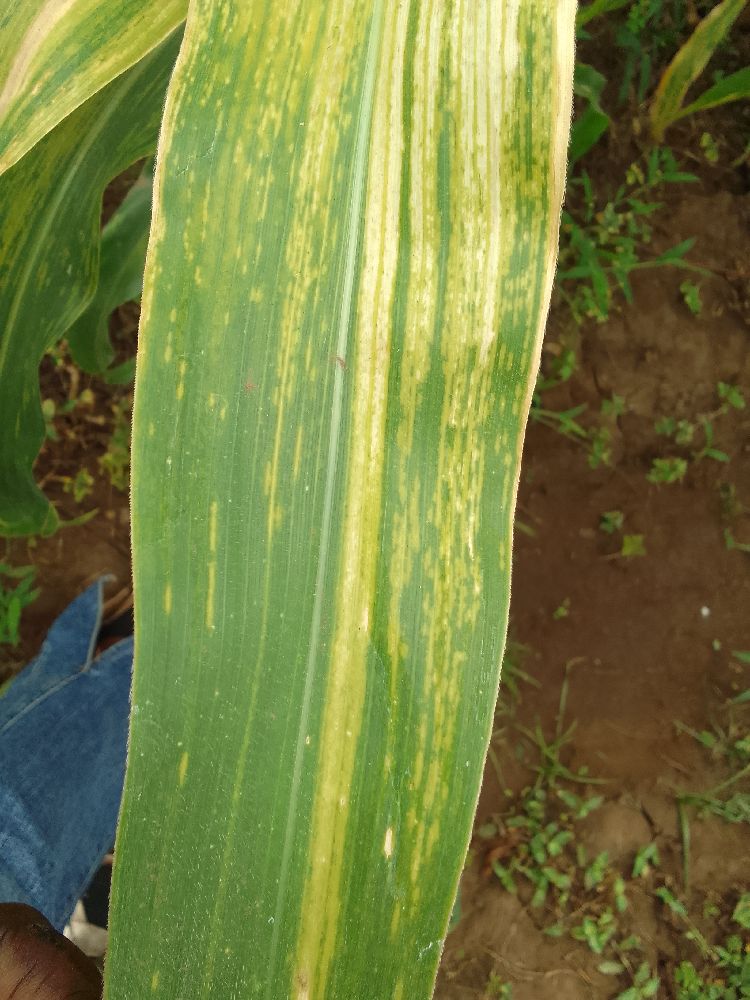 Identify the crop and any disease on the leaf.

maize, maize lethal necrosis
